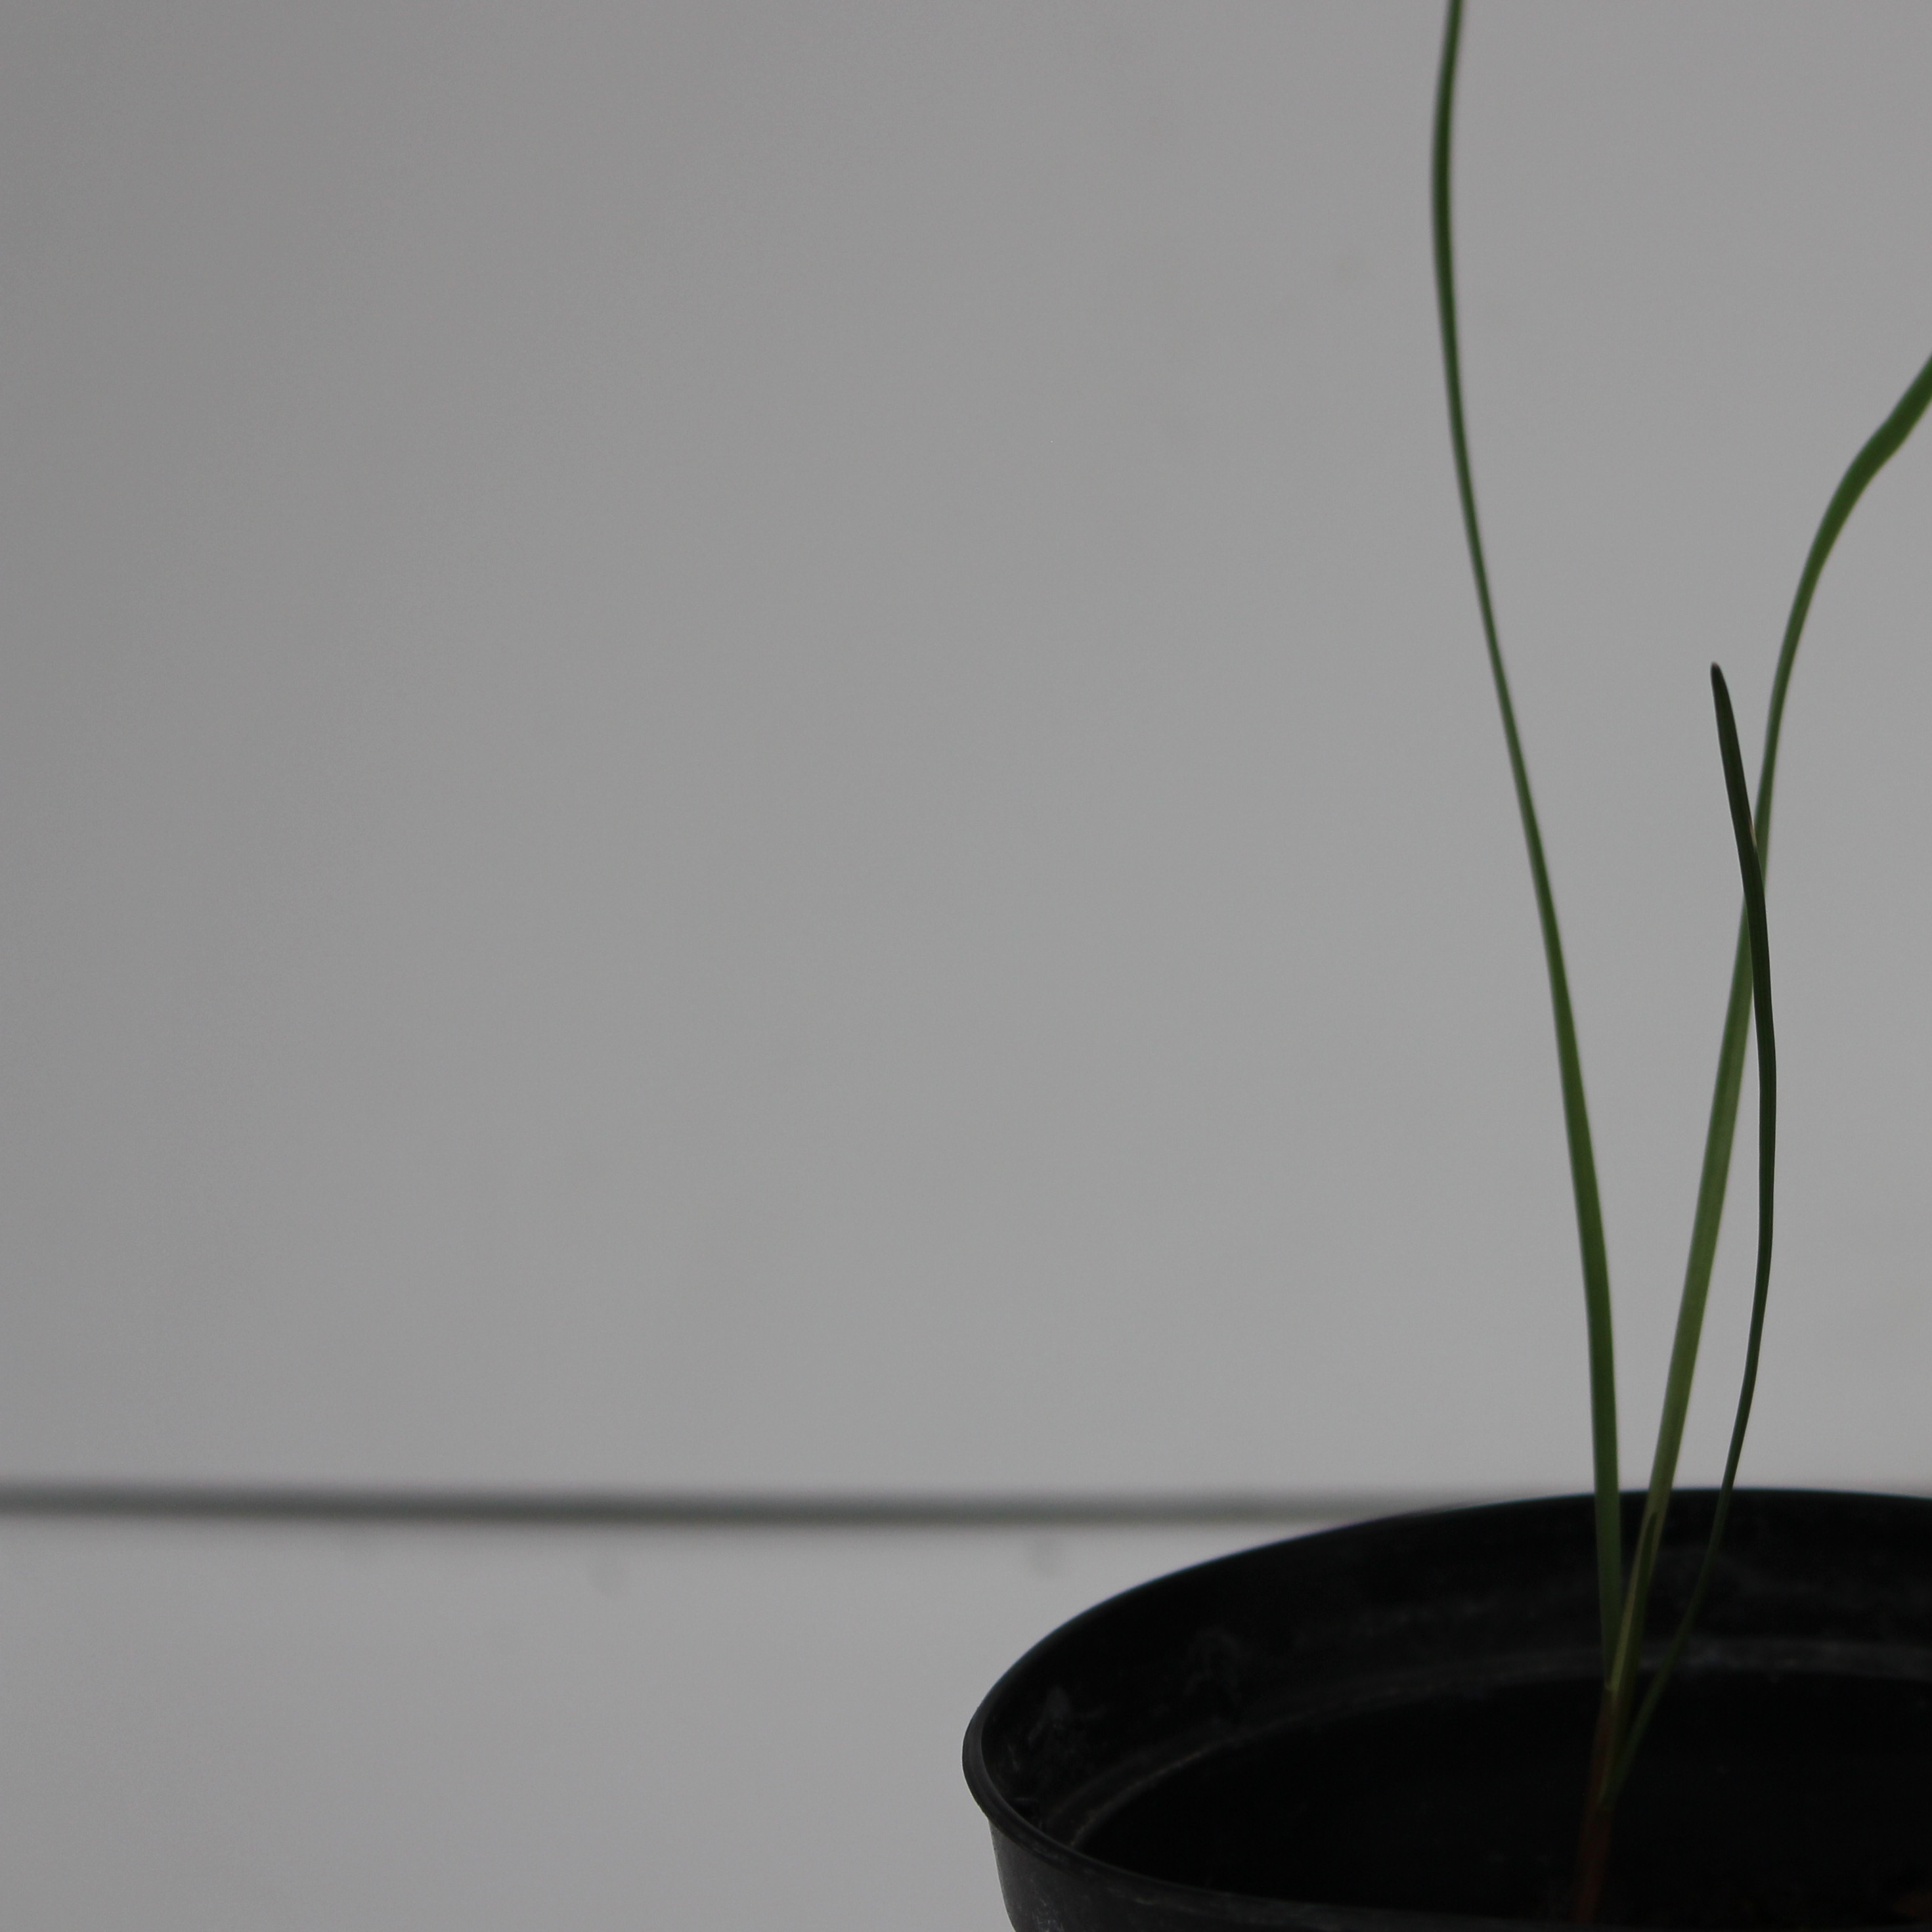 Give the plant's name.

Lolium multiflorum
